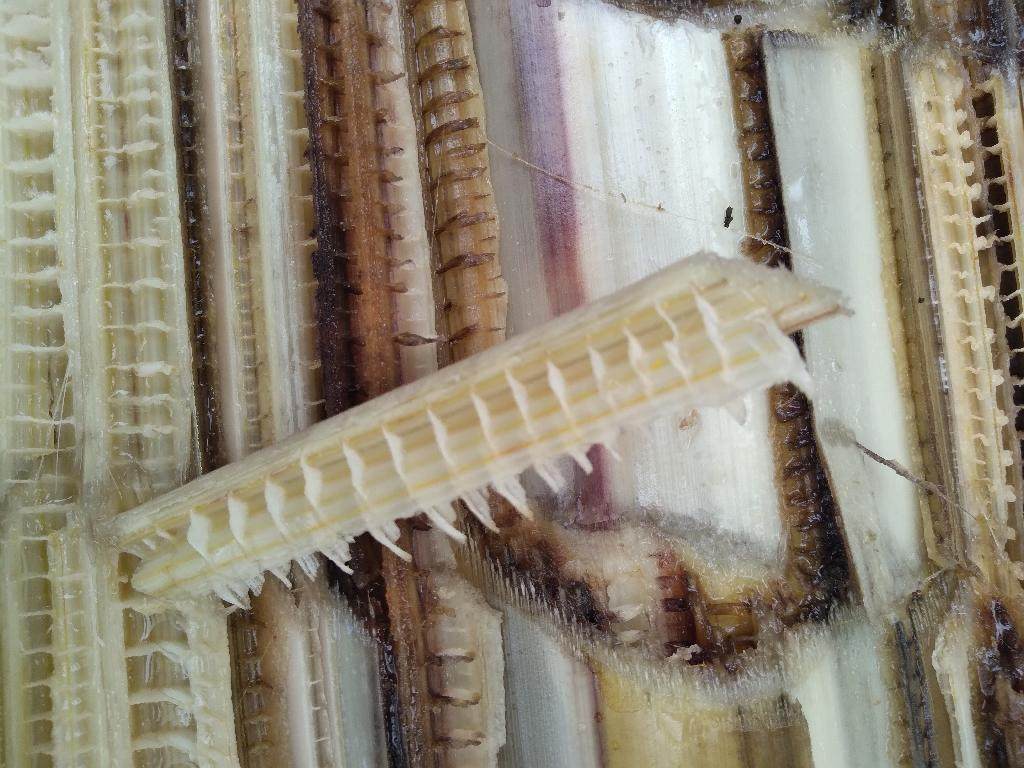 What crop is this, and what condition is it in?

banana, fusarium wilt race 1
